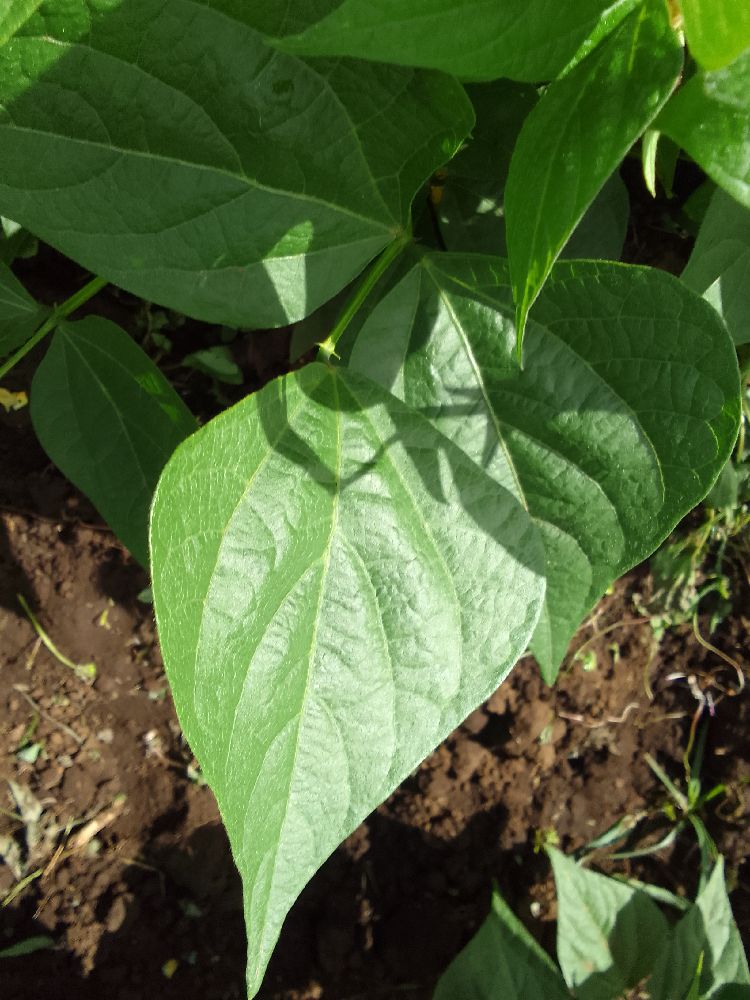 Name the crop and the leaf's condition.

common bean, healthy
